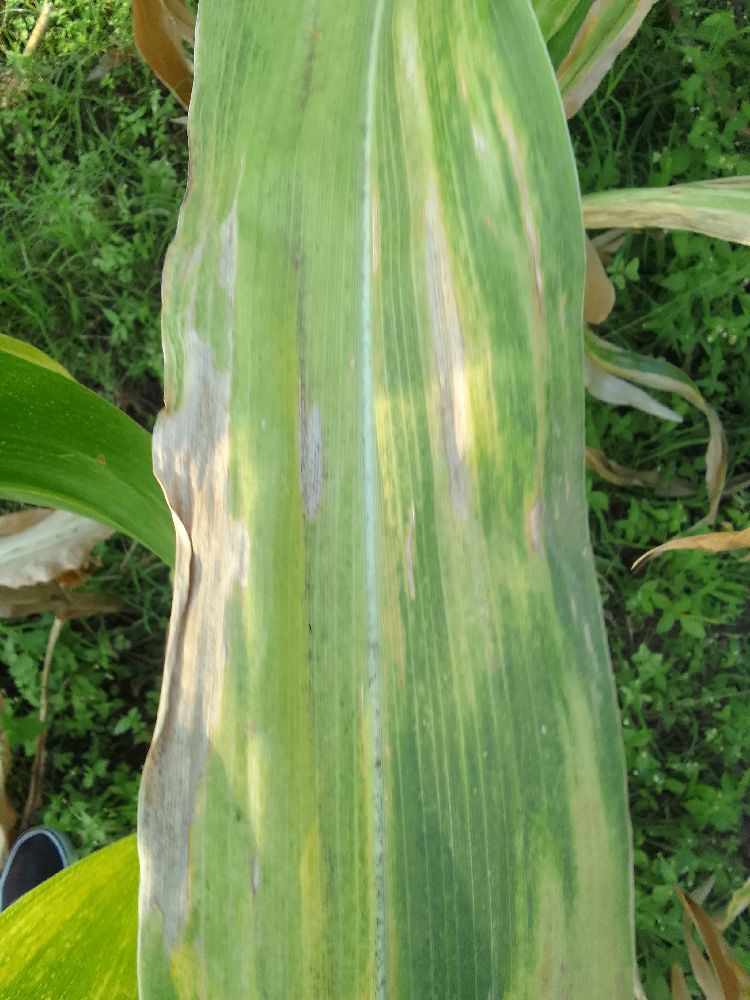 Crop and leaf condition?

maize, maize lethal necrosis
